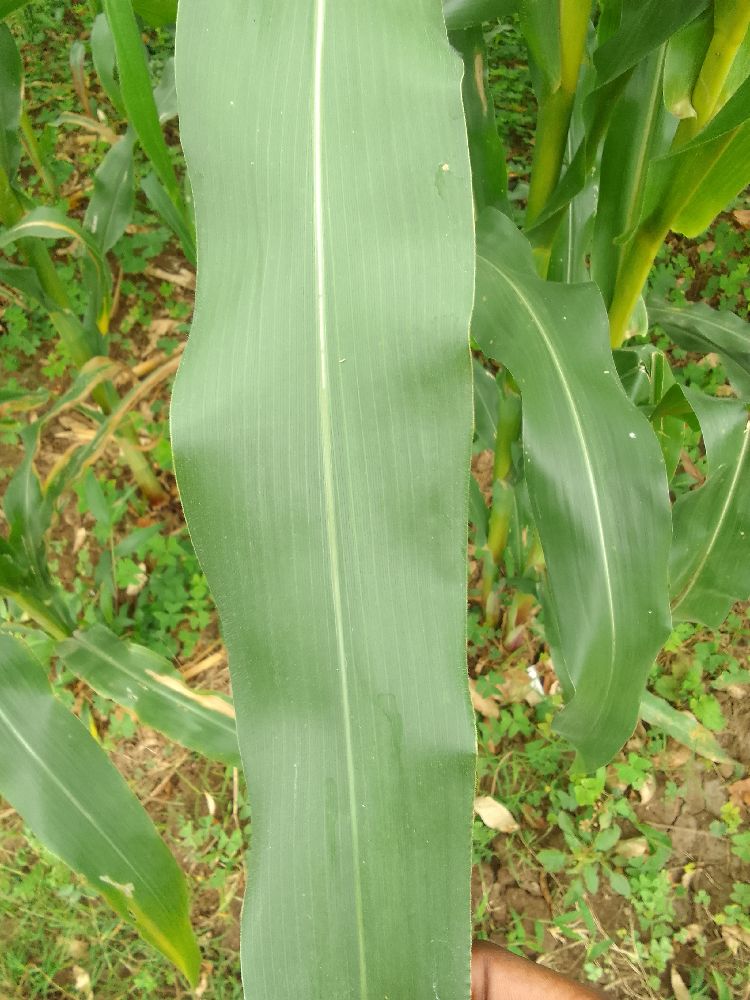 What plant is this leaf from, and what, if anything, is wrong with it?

maize, healthy
